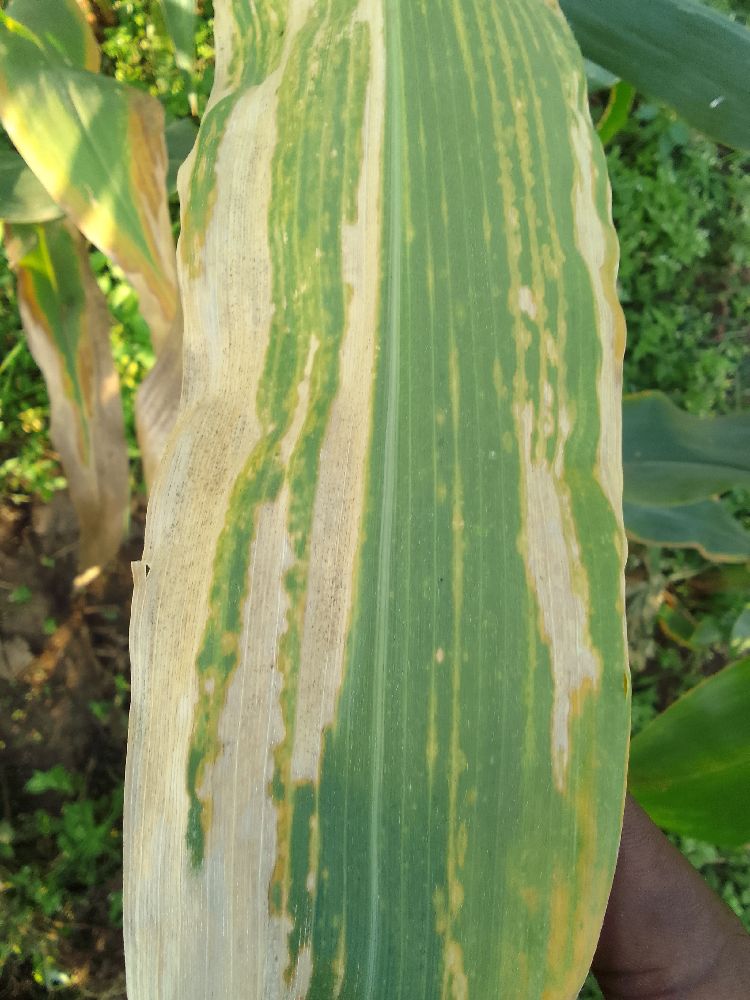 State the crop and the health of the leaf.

maize, maize lethal necrosis
